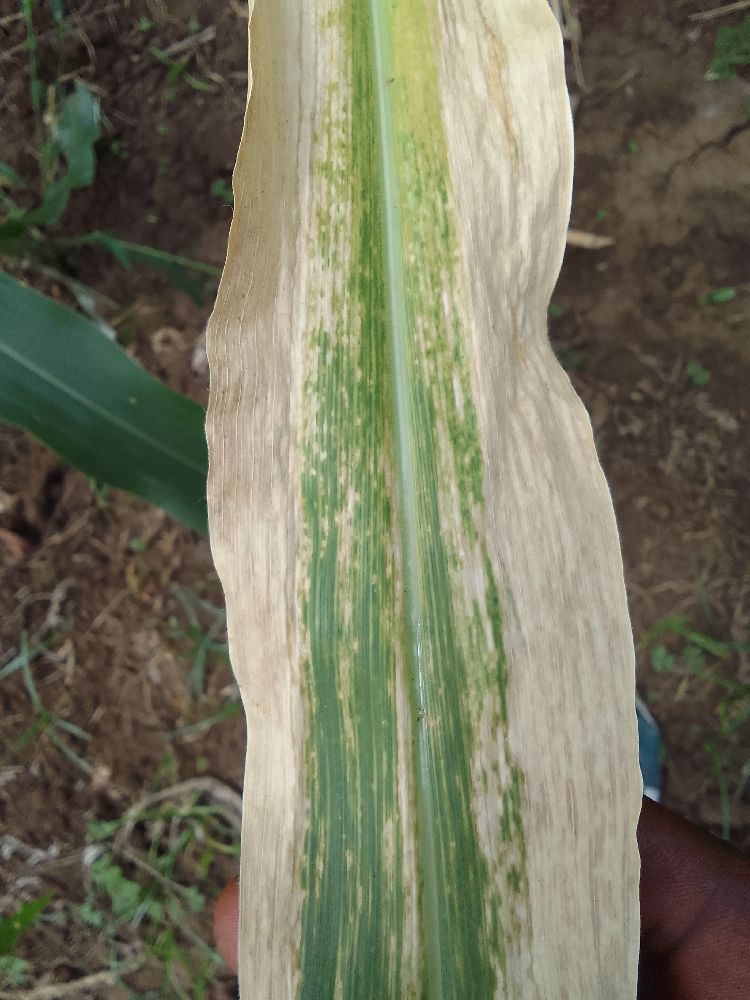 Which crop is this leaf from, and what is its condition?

maize, maize lethal necrosis
